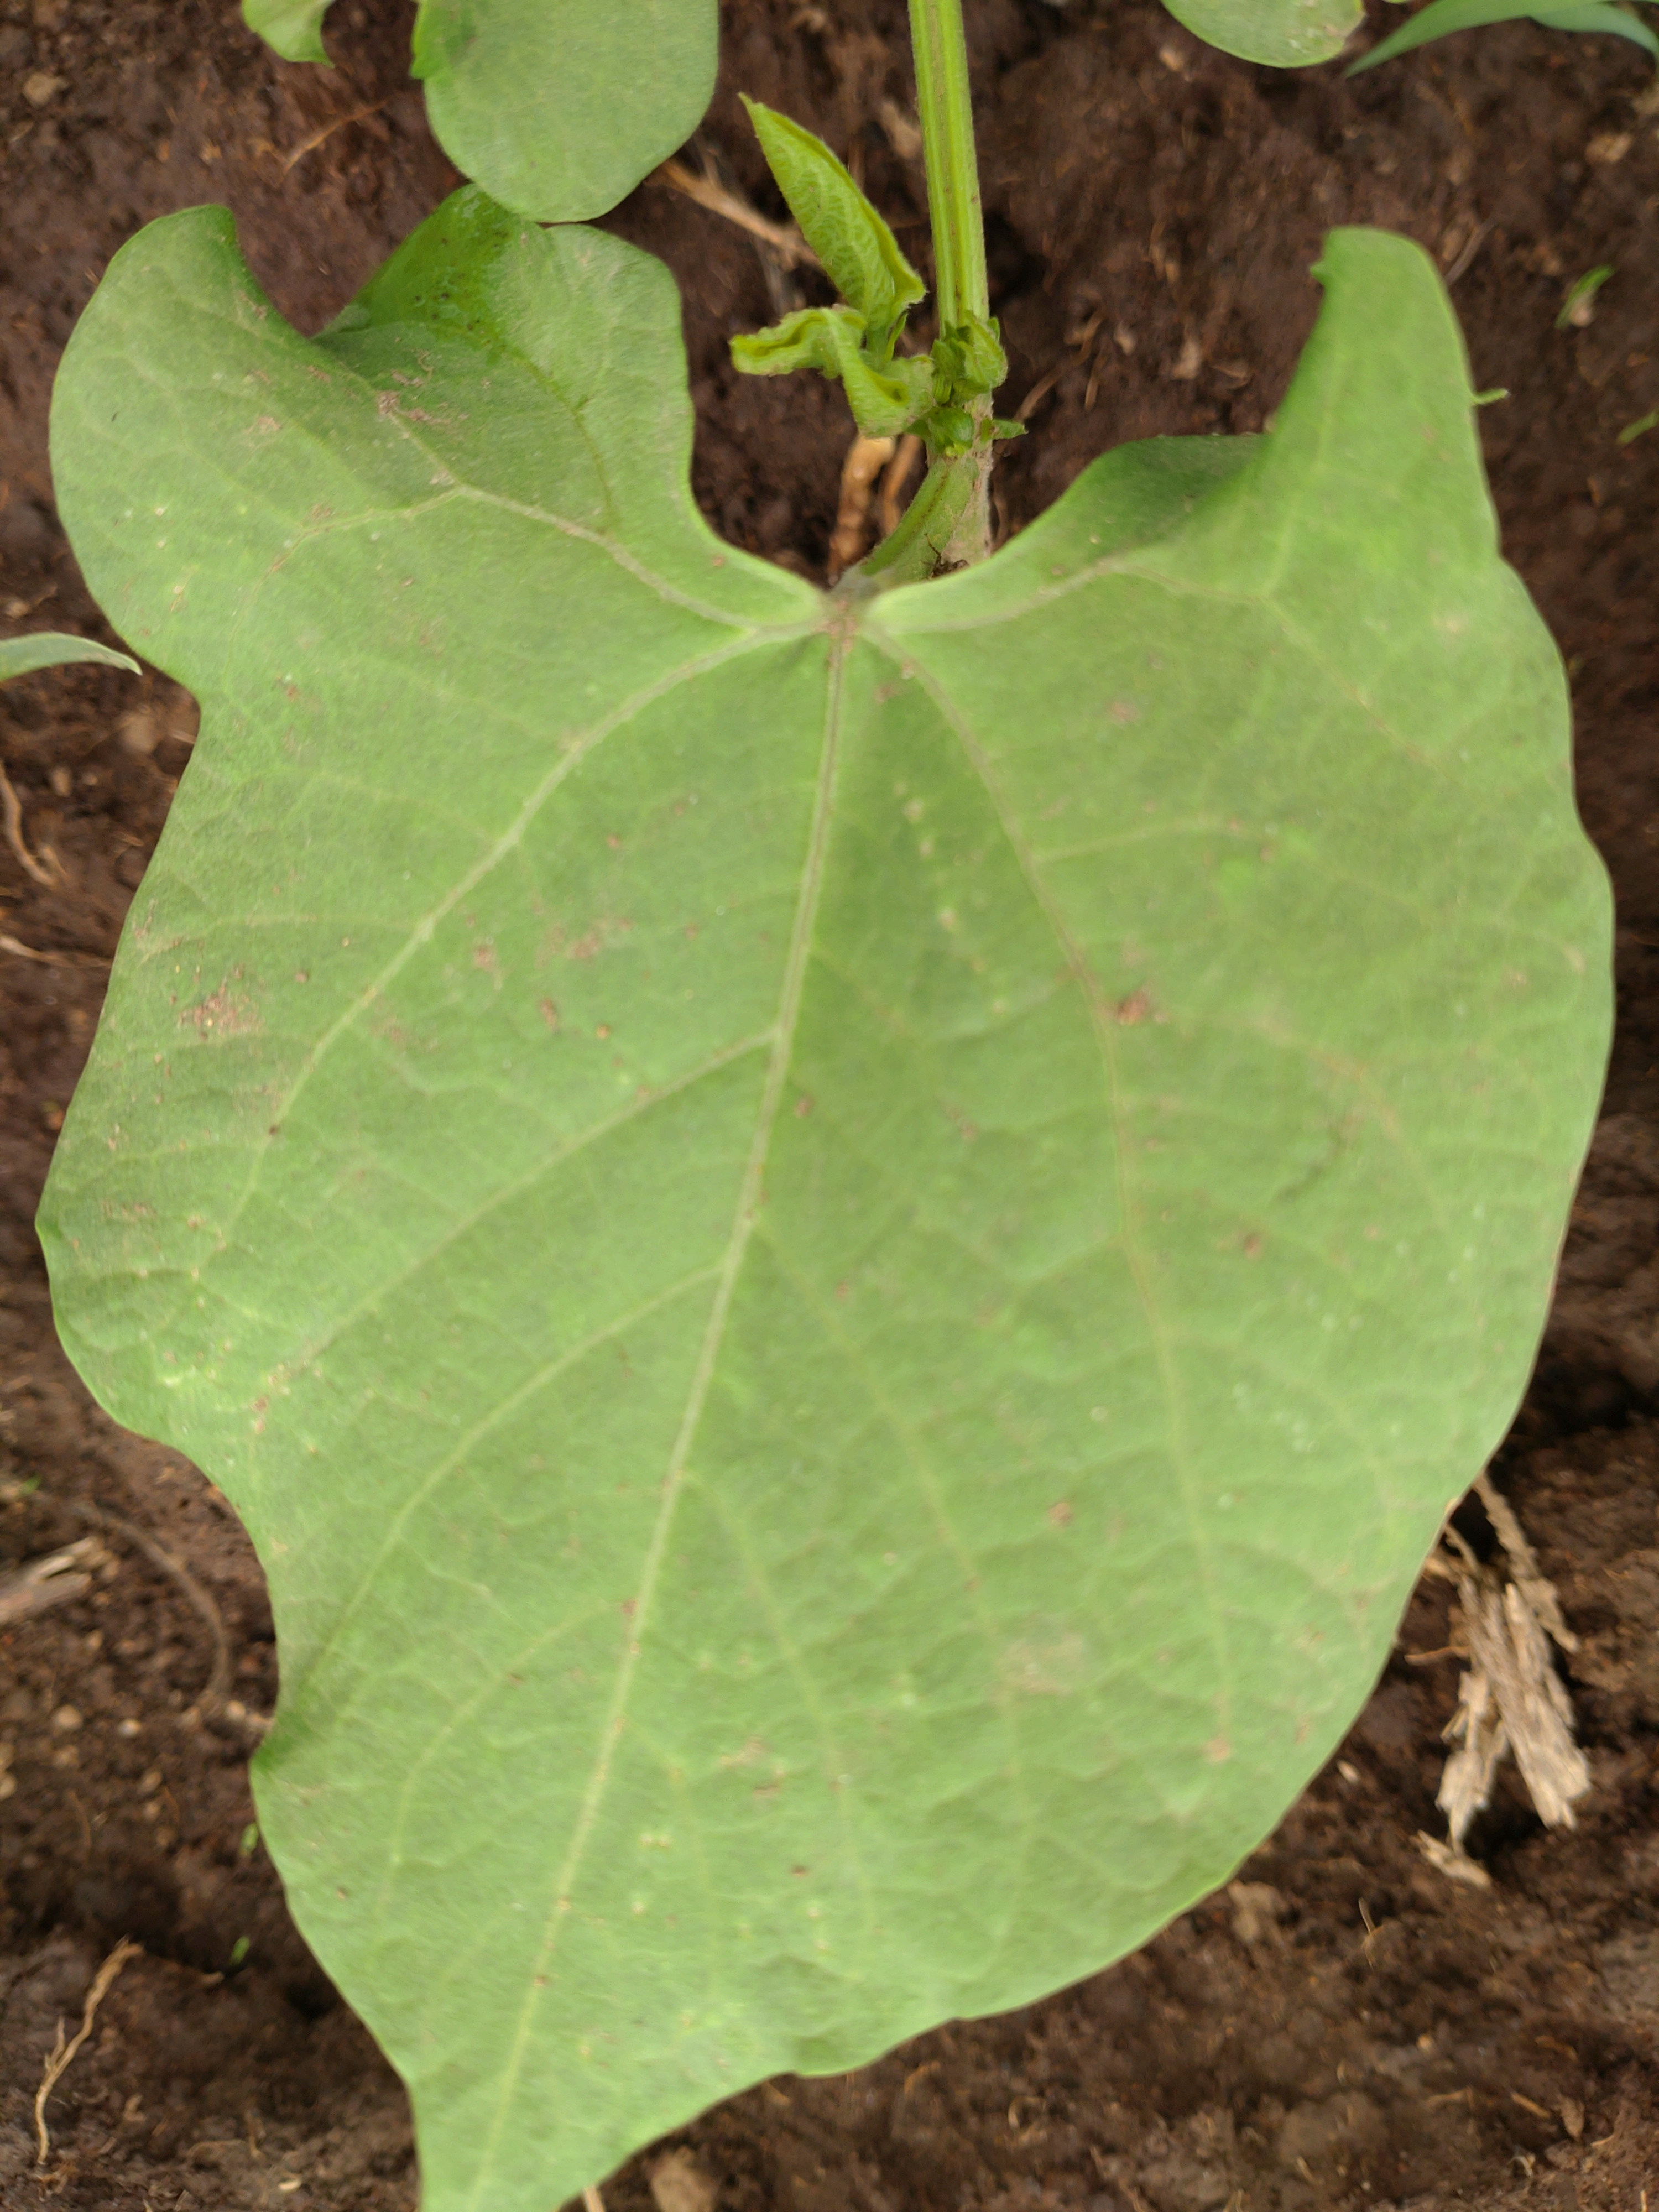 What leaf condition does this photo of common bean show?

healthy
